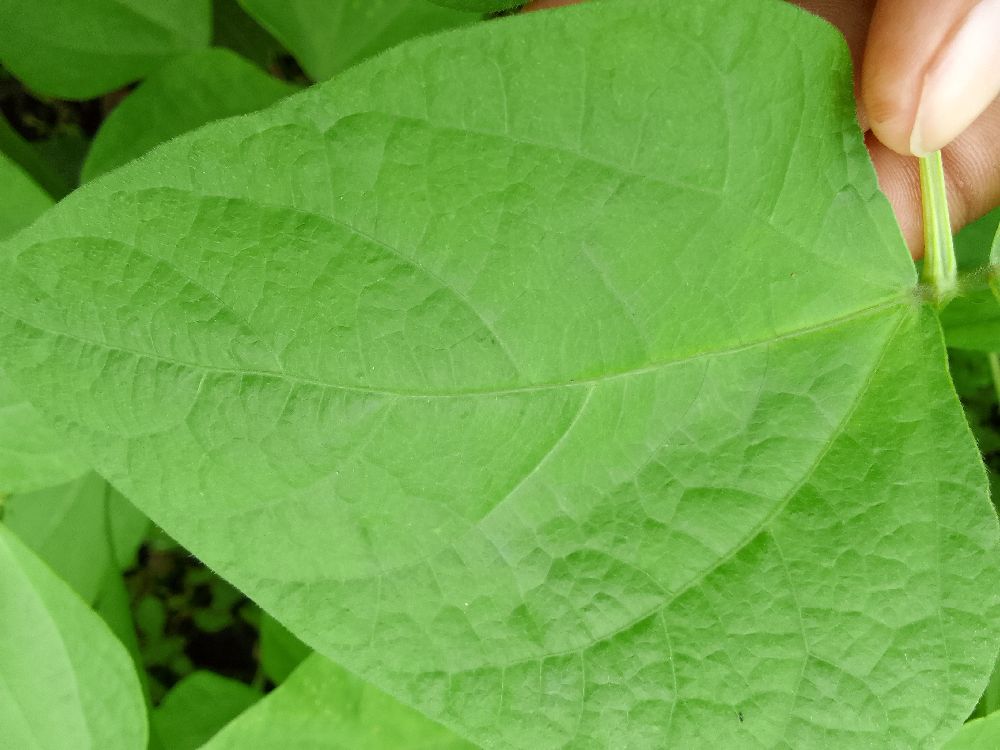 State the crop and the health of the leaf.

common bean, healthy
